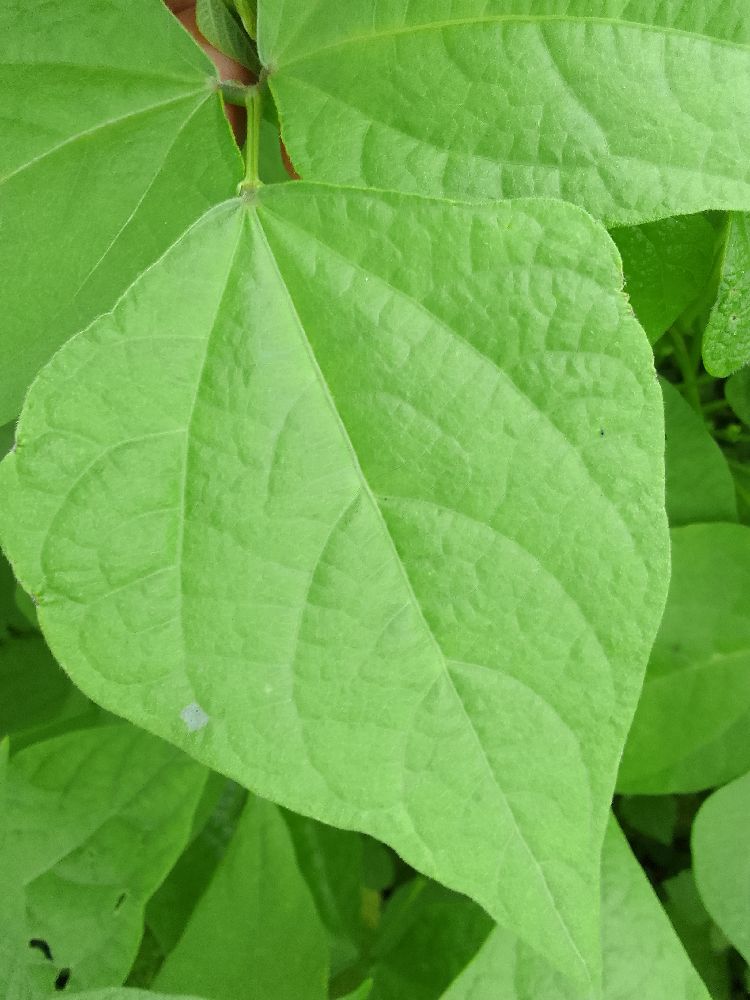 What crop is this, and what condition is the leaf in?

common bean, healthy
